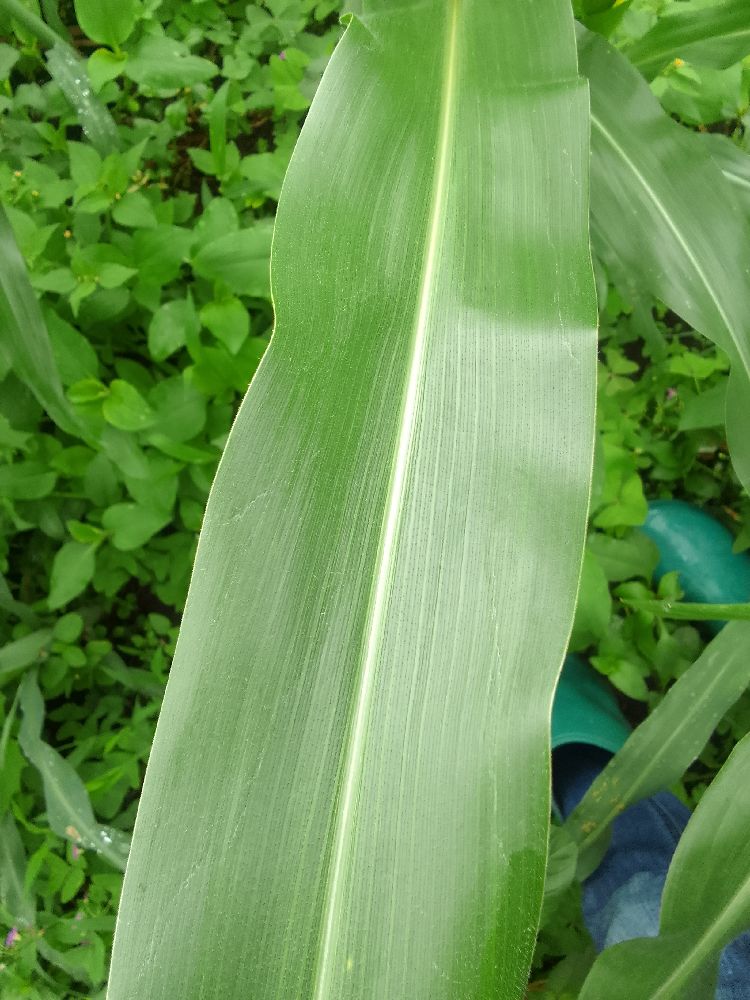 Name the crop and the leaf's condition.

maize, healthy
